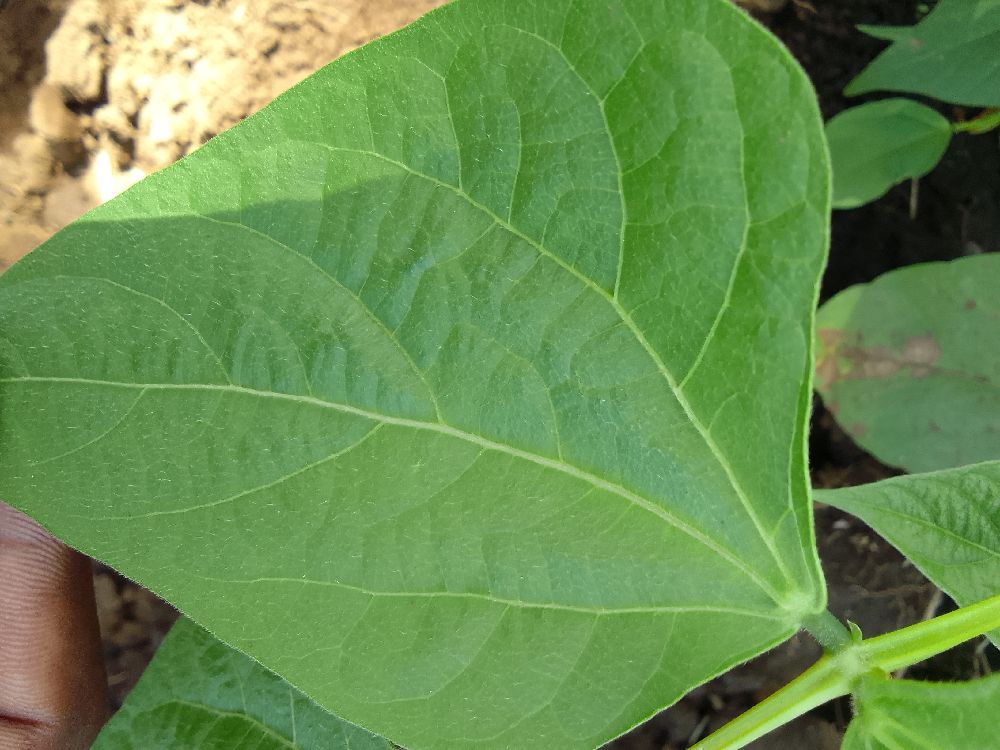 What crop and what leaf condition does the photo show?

common bean, healthy
